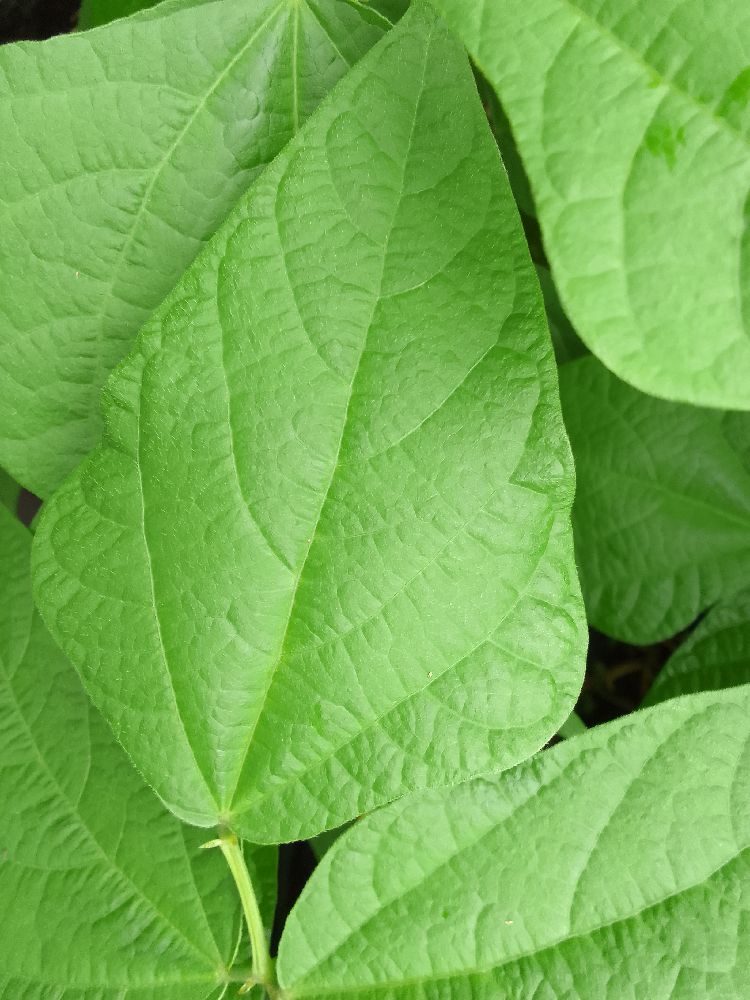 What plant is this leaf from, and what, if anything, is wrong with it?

common bean, healthy
